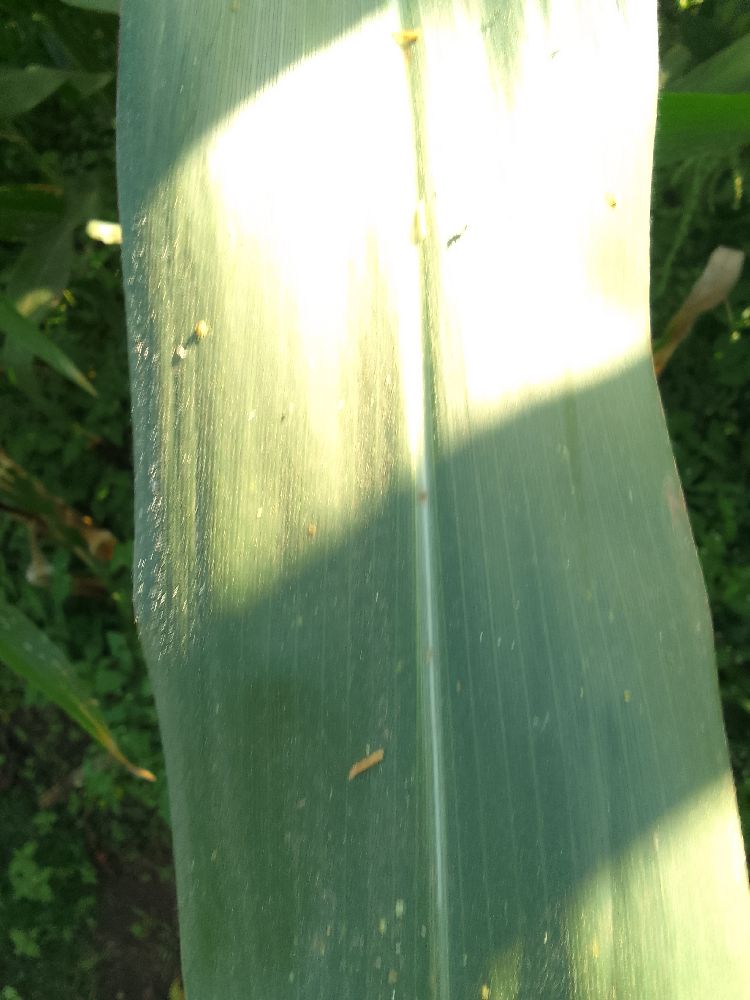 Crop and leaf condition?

maize, healthy
